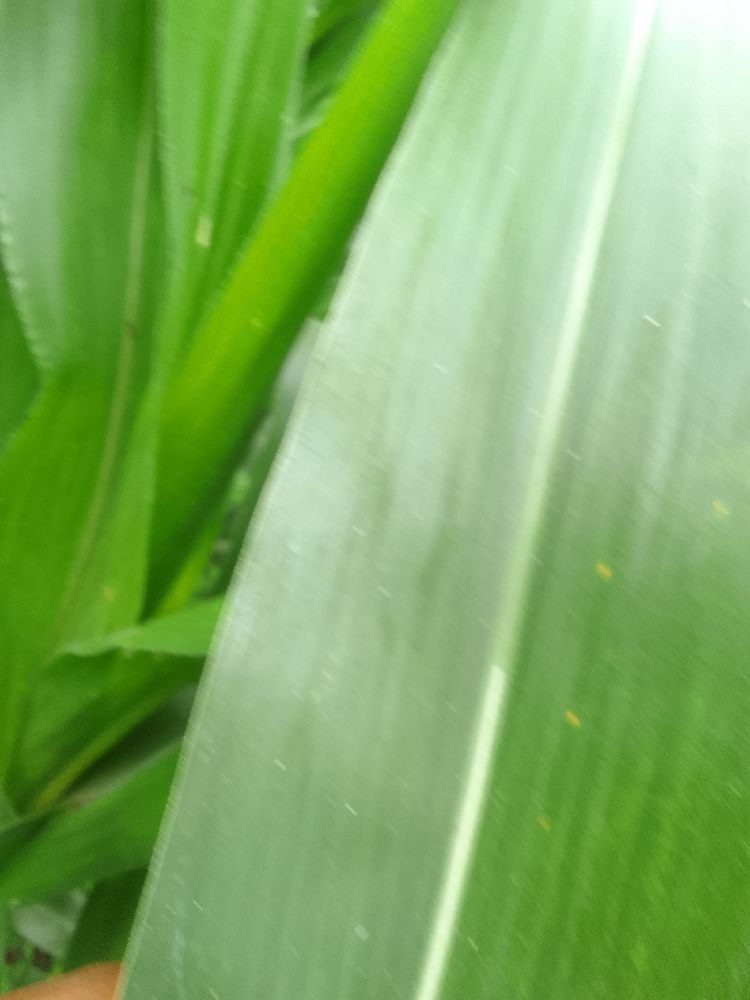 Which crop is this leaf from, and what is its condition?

maize, healthy
